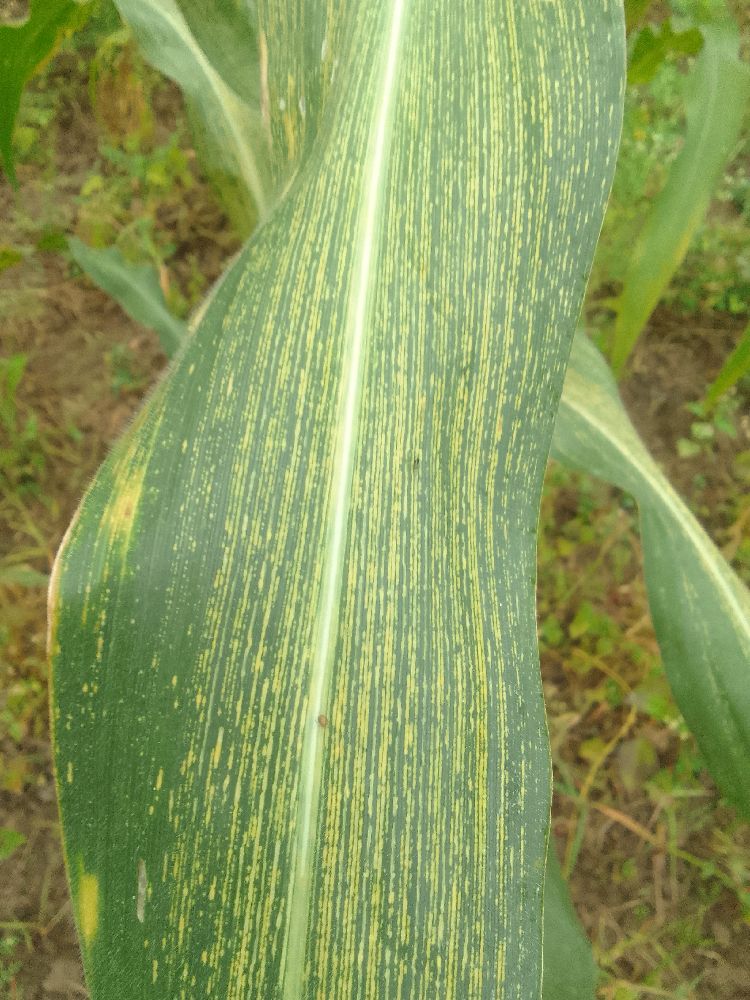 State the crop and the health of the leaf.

maize, maize streak virus
